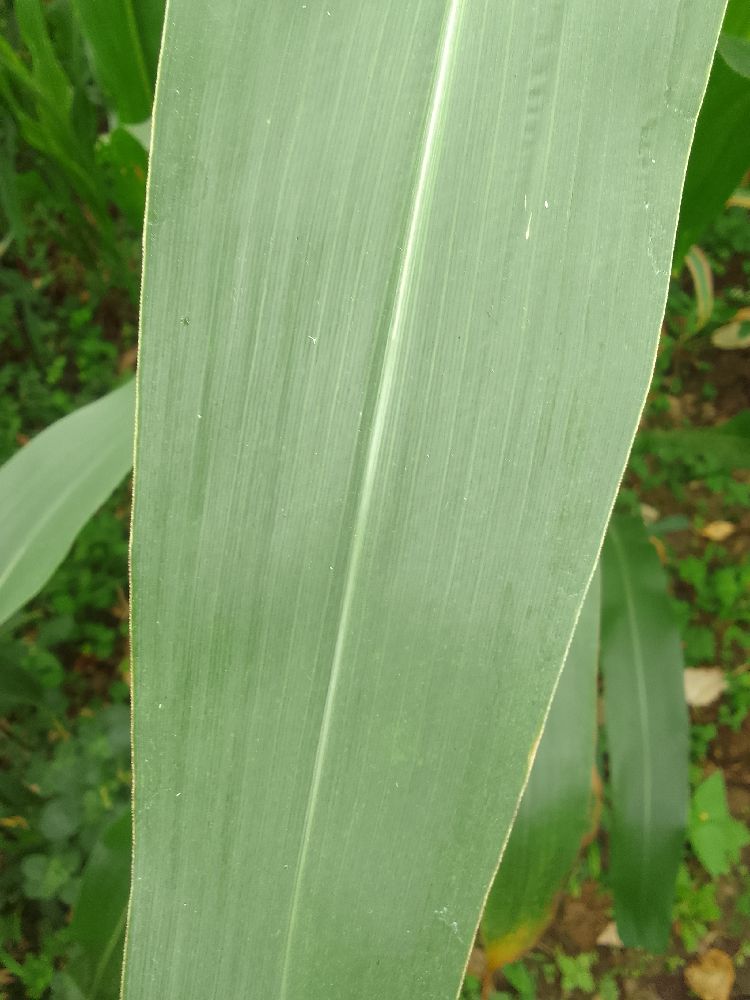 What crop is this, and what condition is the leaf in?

maize, healthy
